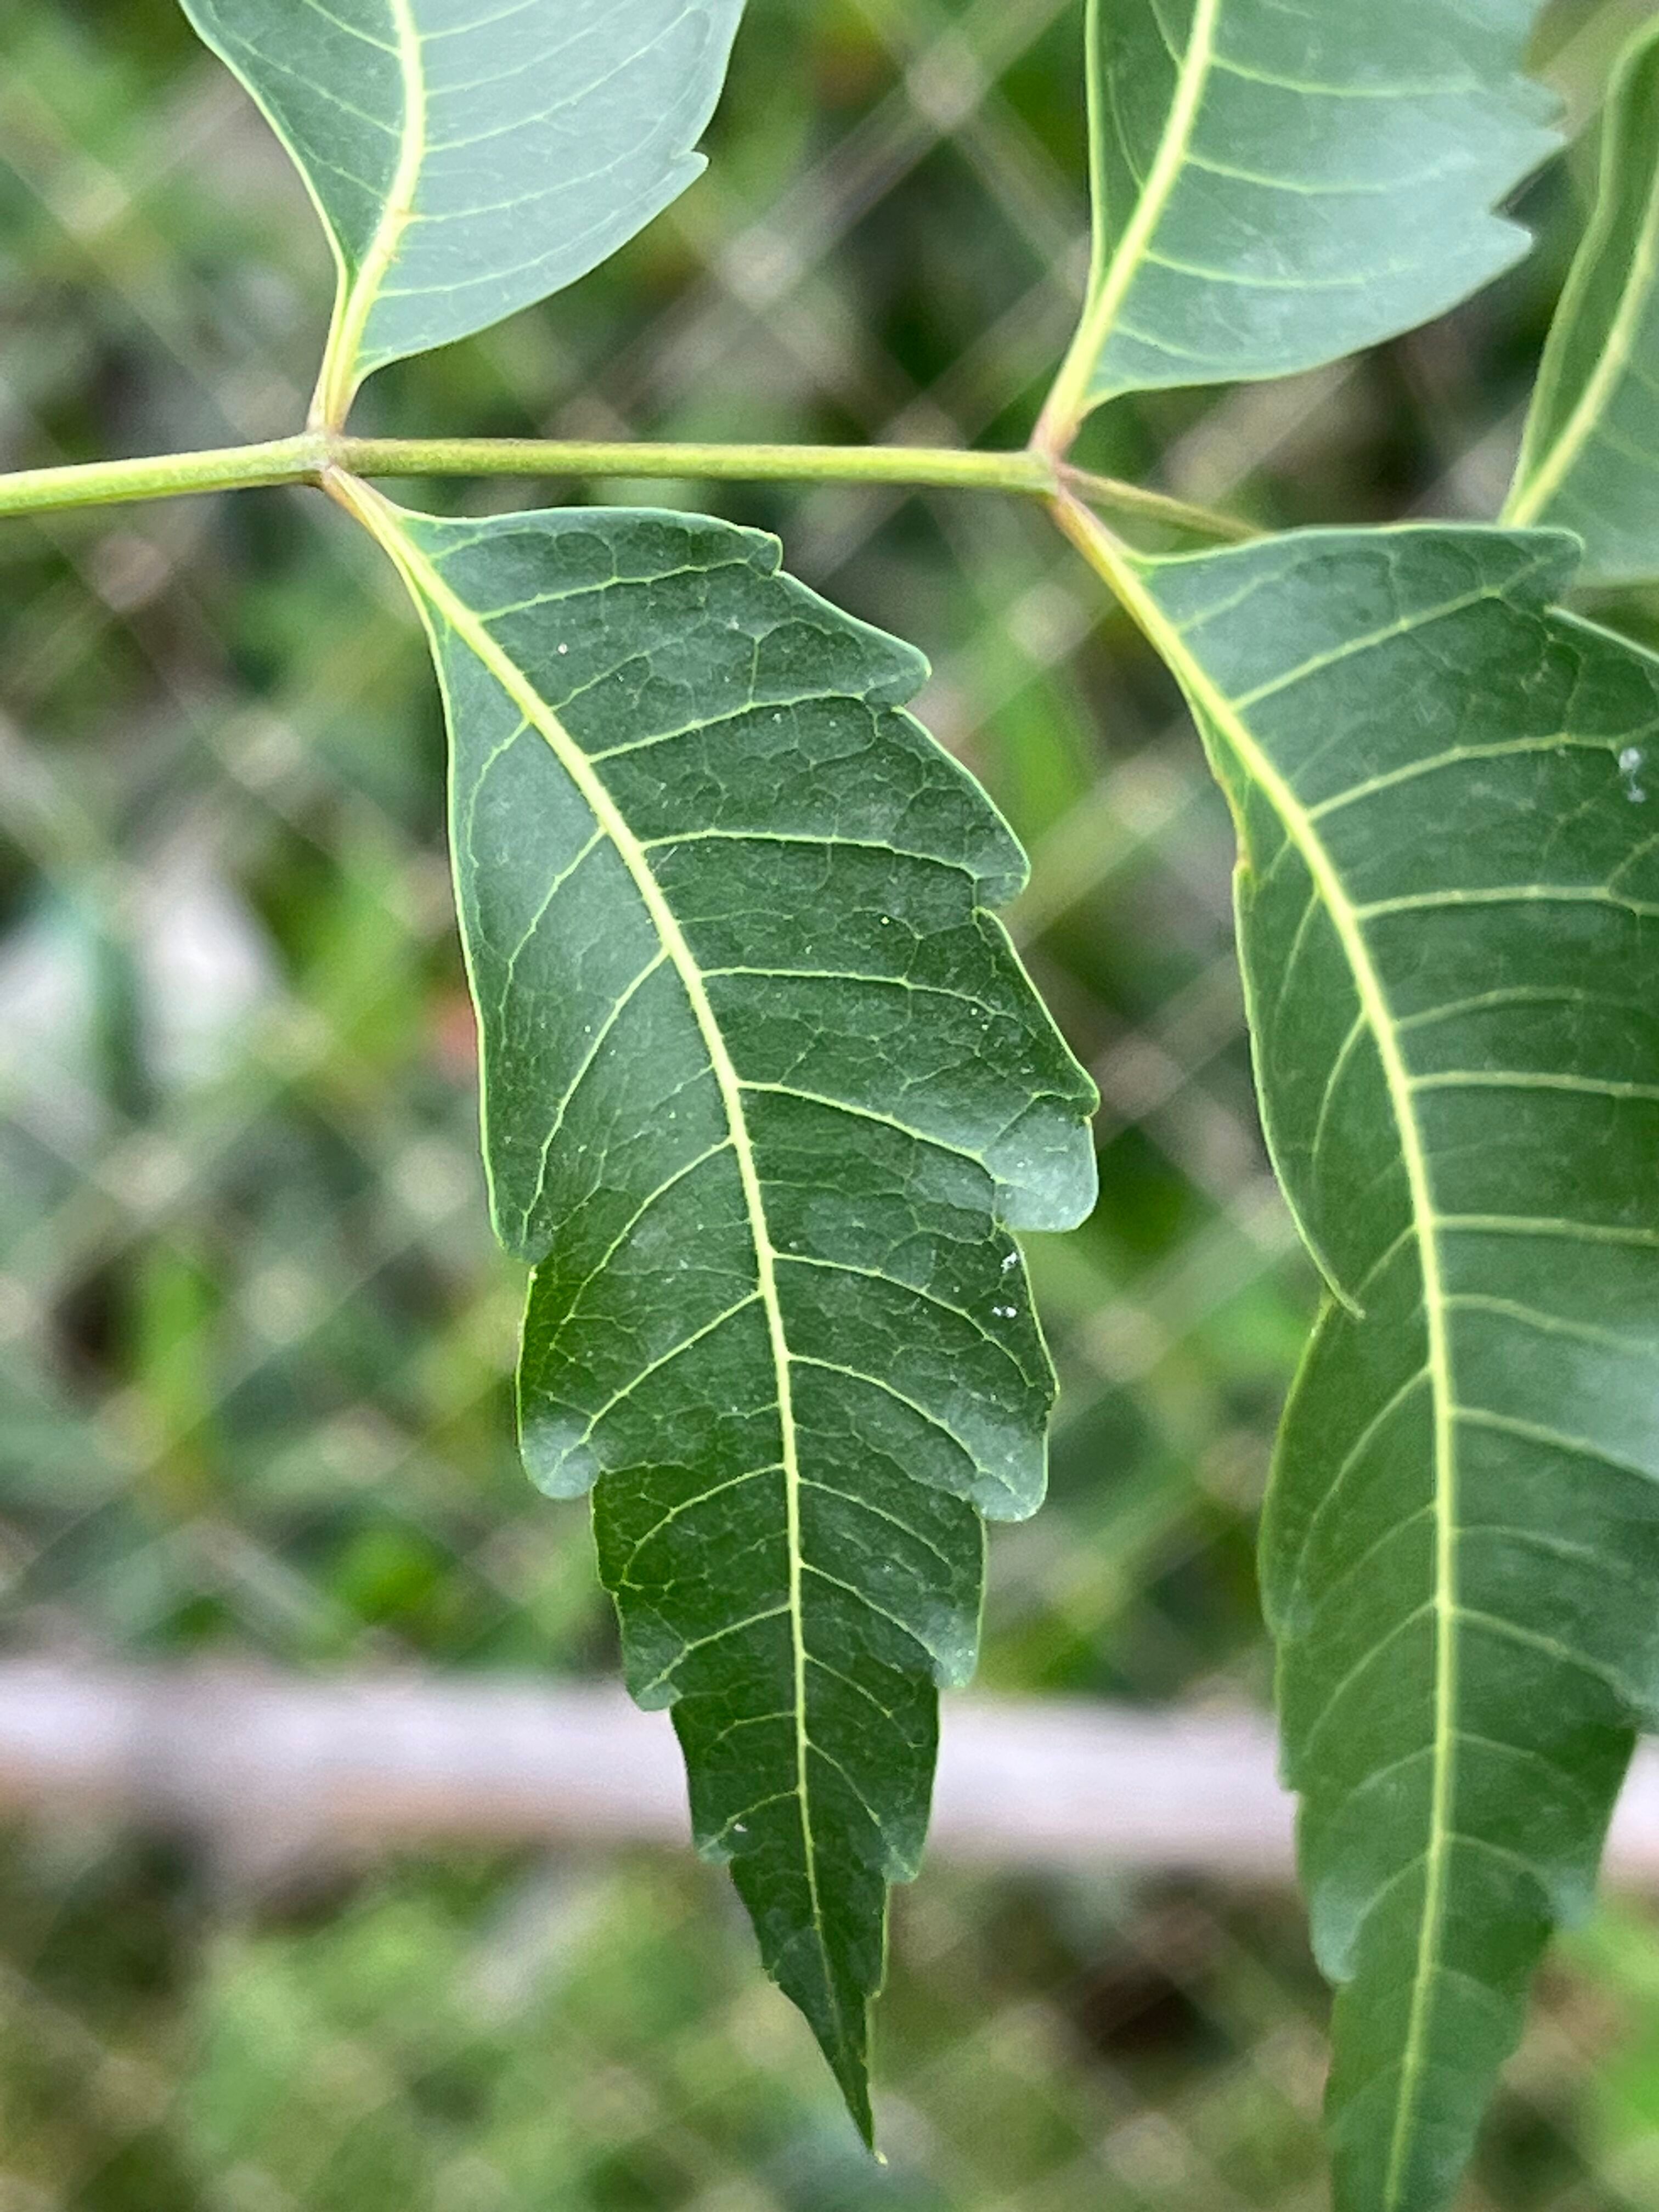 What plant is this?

neem
